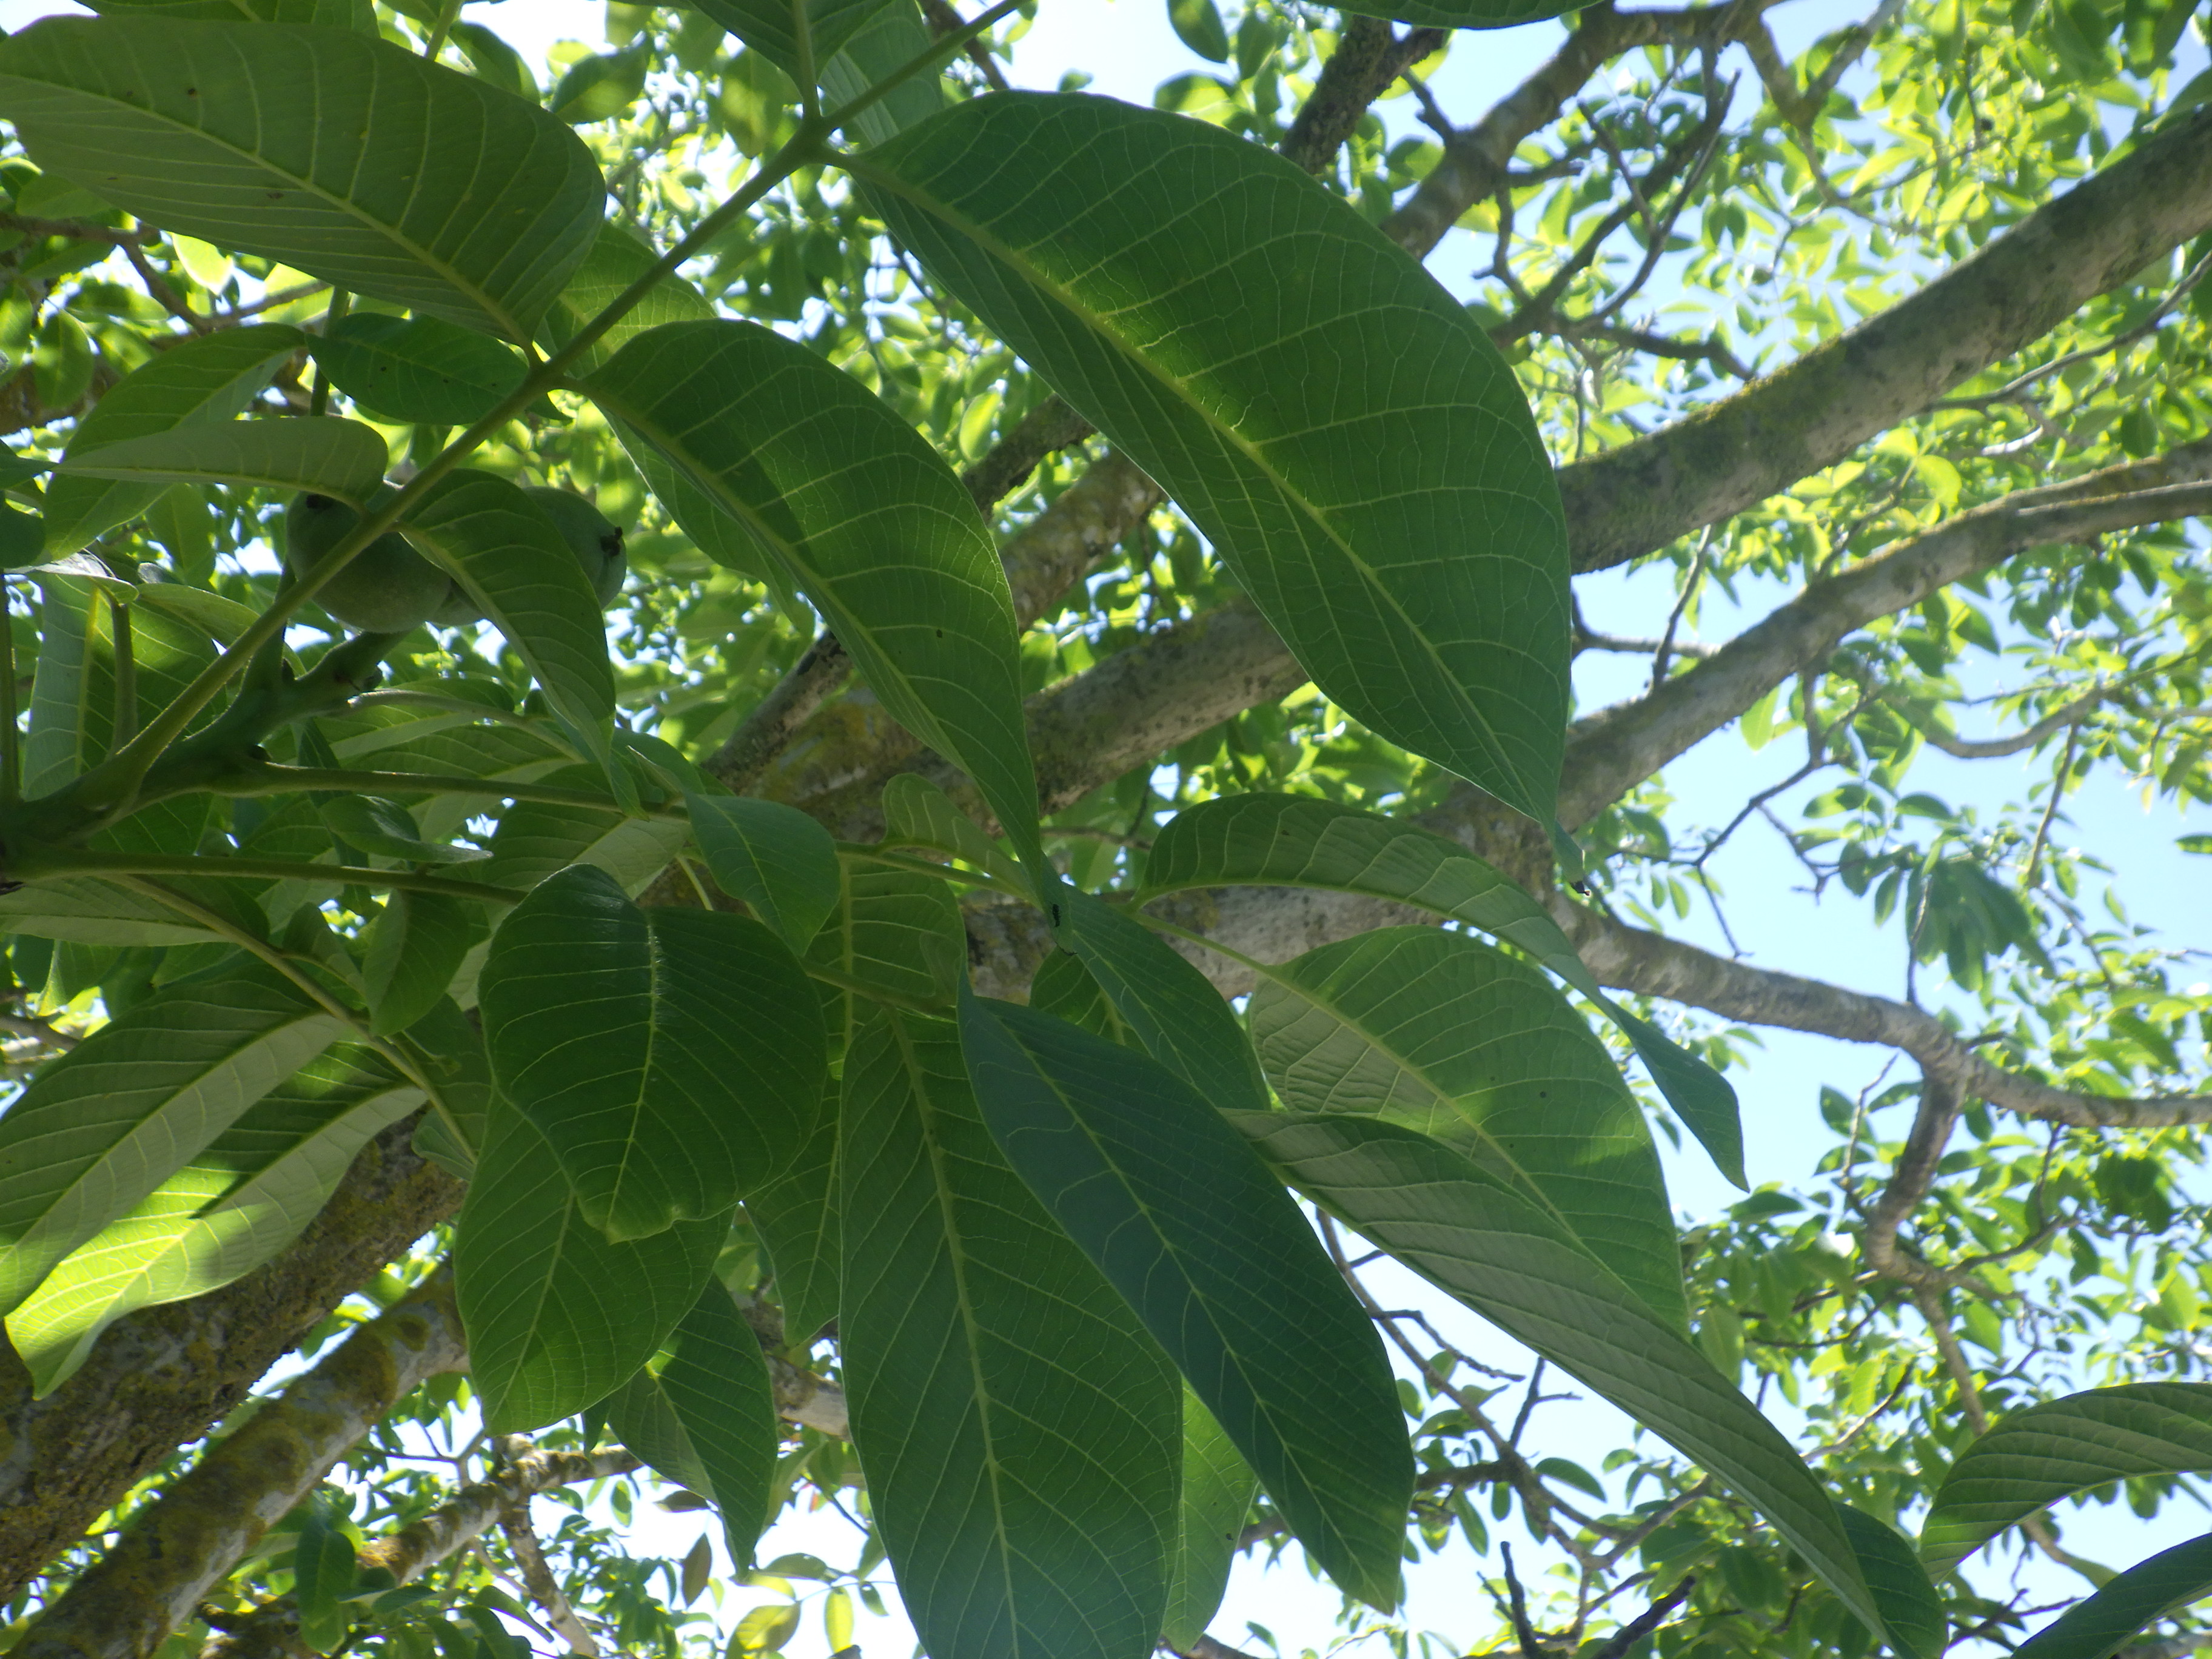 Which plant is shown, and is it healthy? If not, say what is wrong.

walnut, anthracnose
